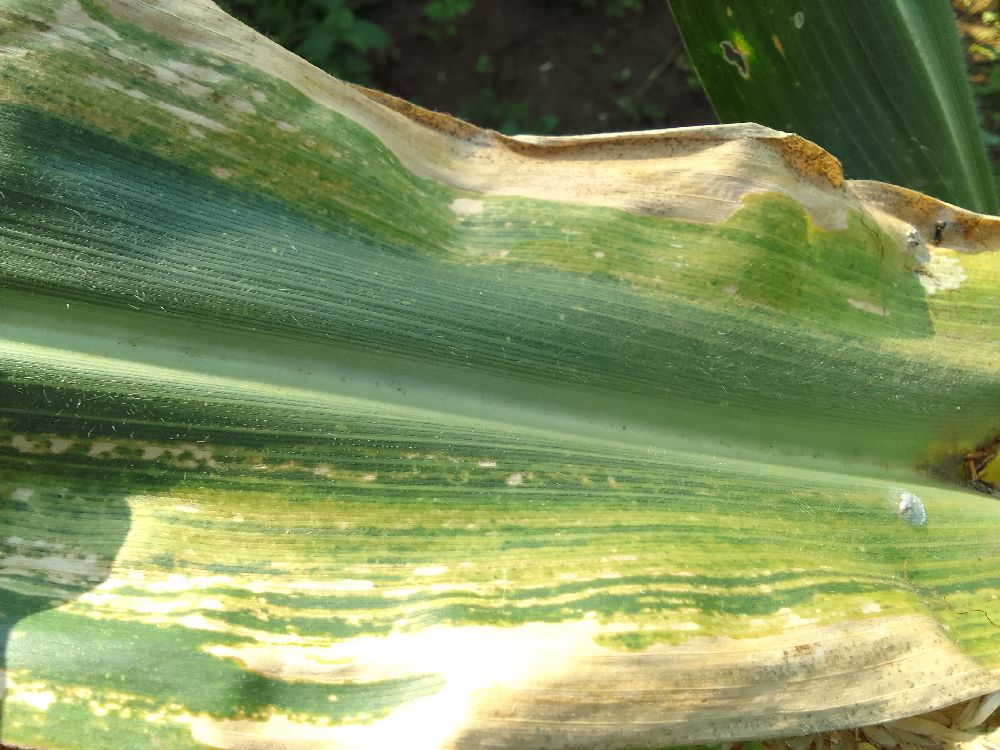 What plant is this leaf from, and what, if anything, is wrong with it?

maize, maize lethal necrosis
